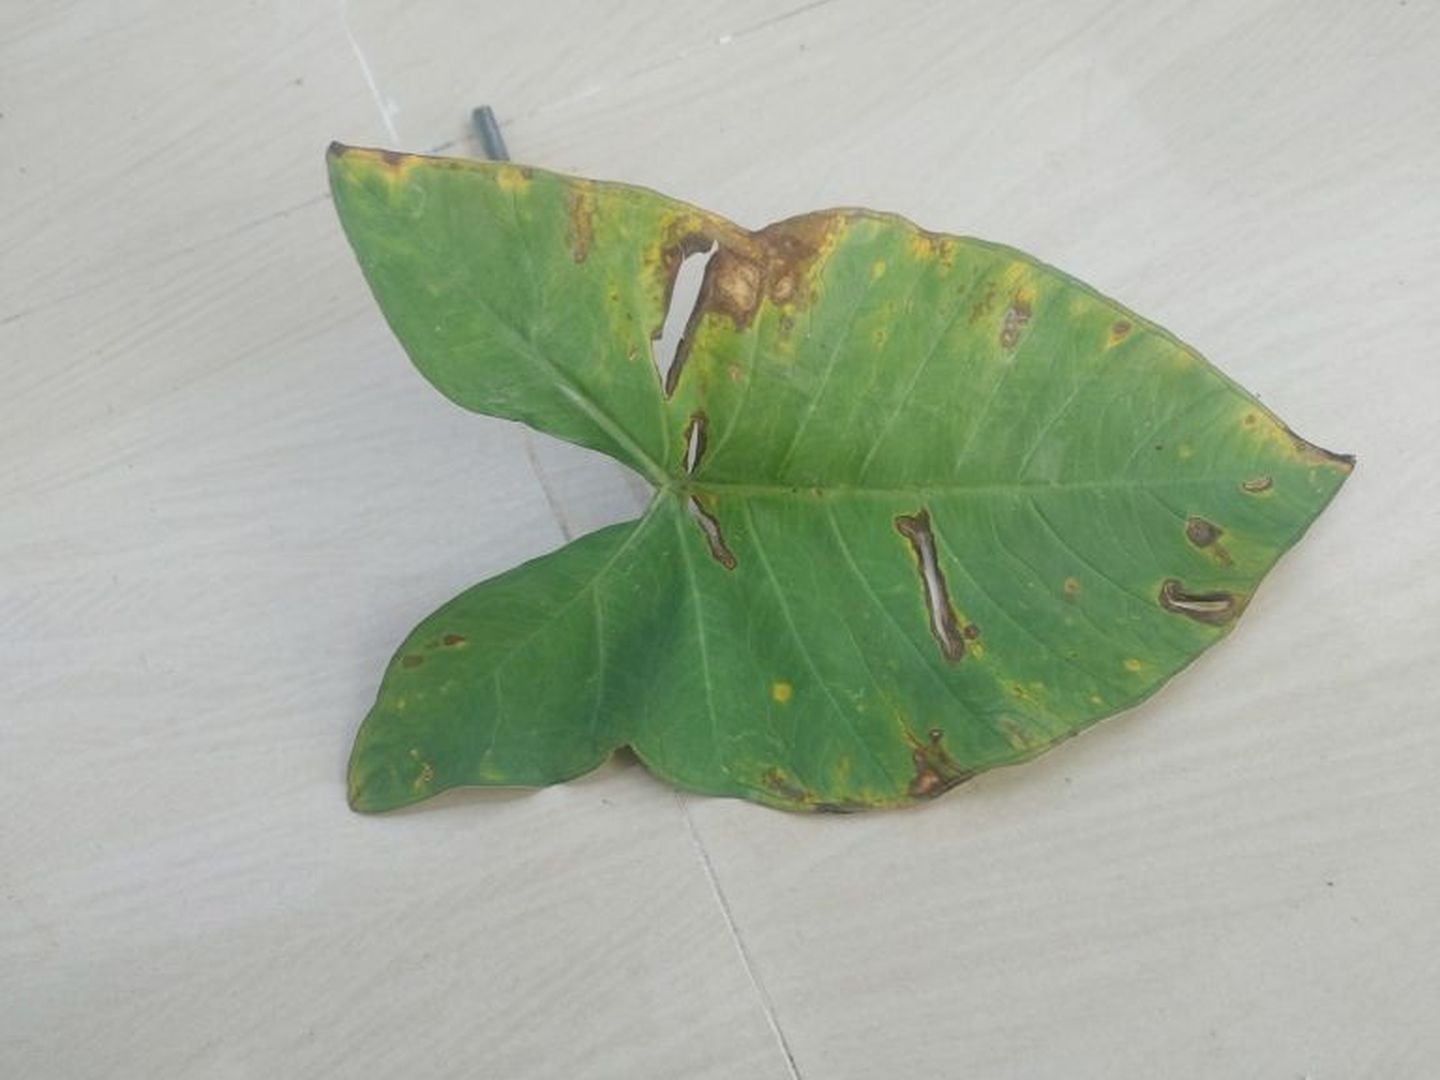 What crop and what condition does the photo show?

taro, leaf blight
